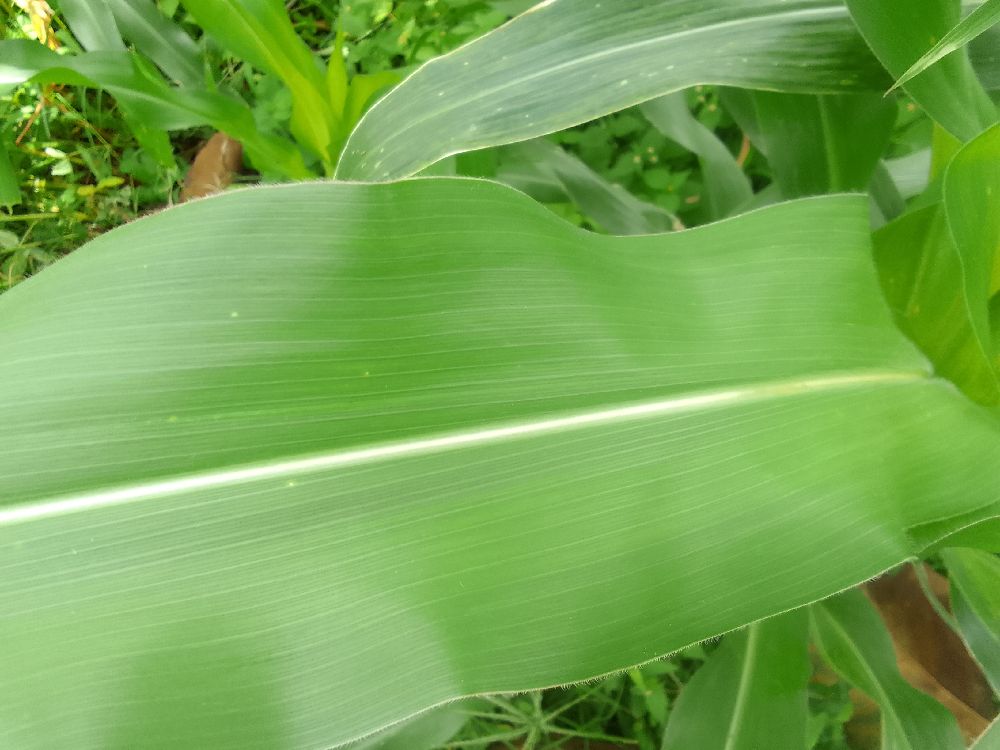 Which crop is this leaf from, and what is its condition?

maize, healthy
